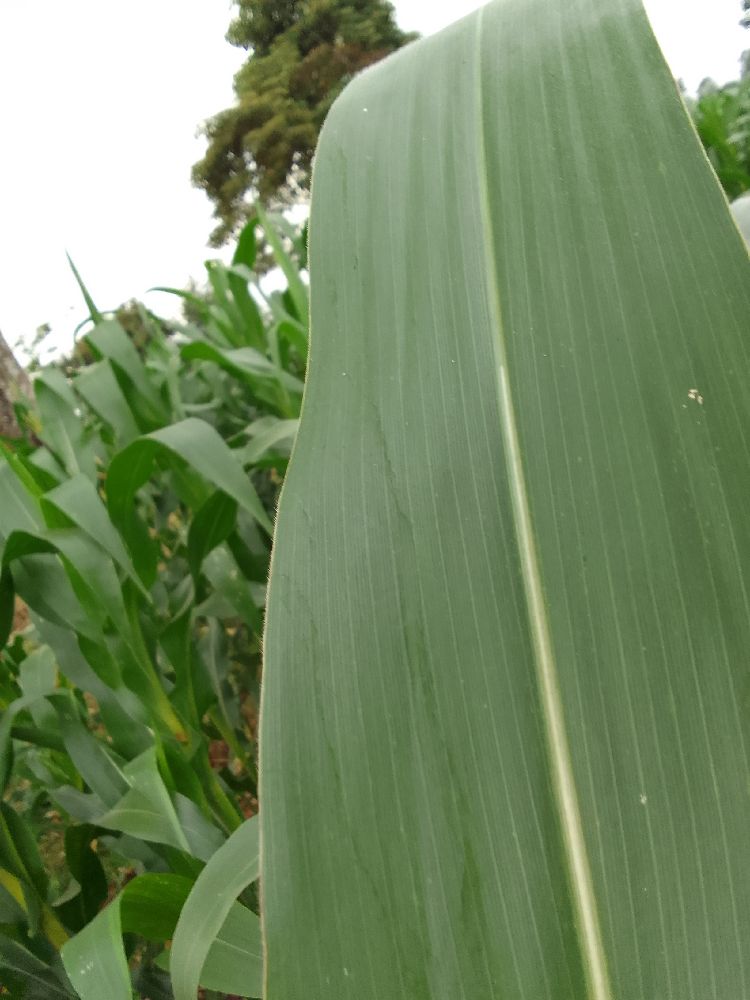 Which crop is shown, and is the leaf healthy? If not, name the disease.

maize, healthy
